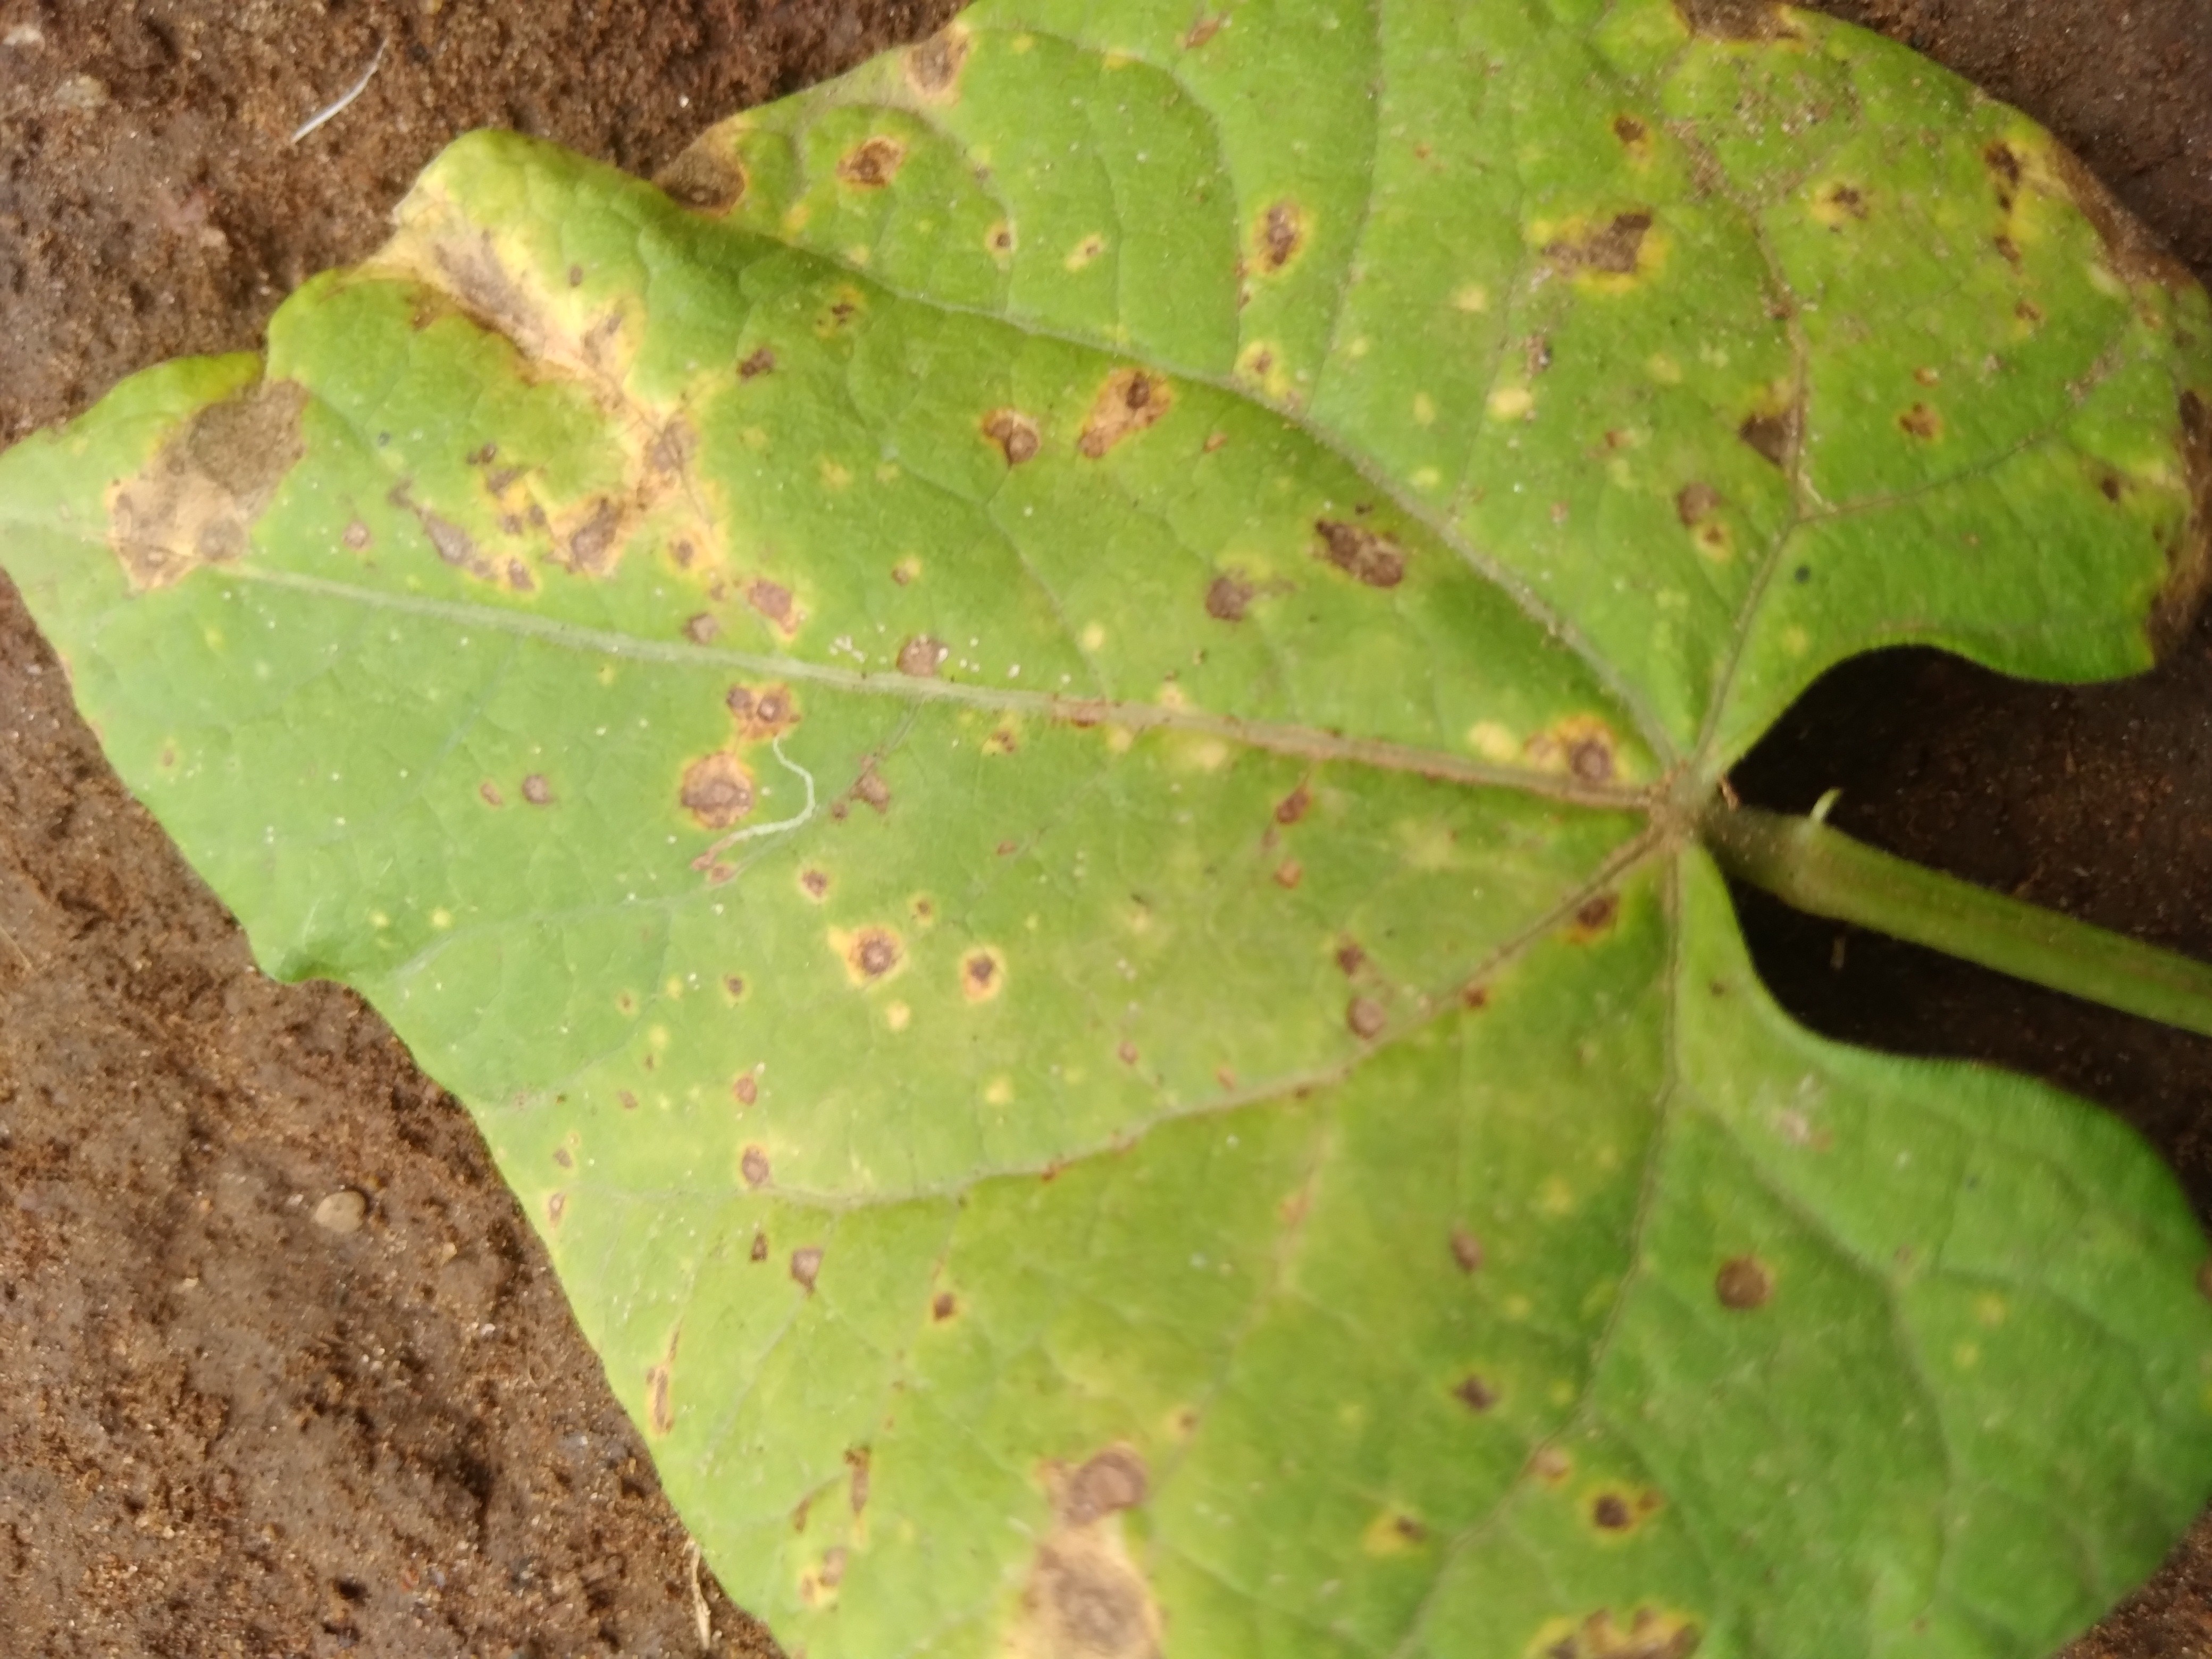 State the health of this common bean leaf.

rust
